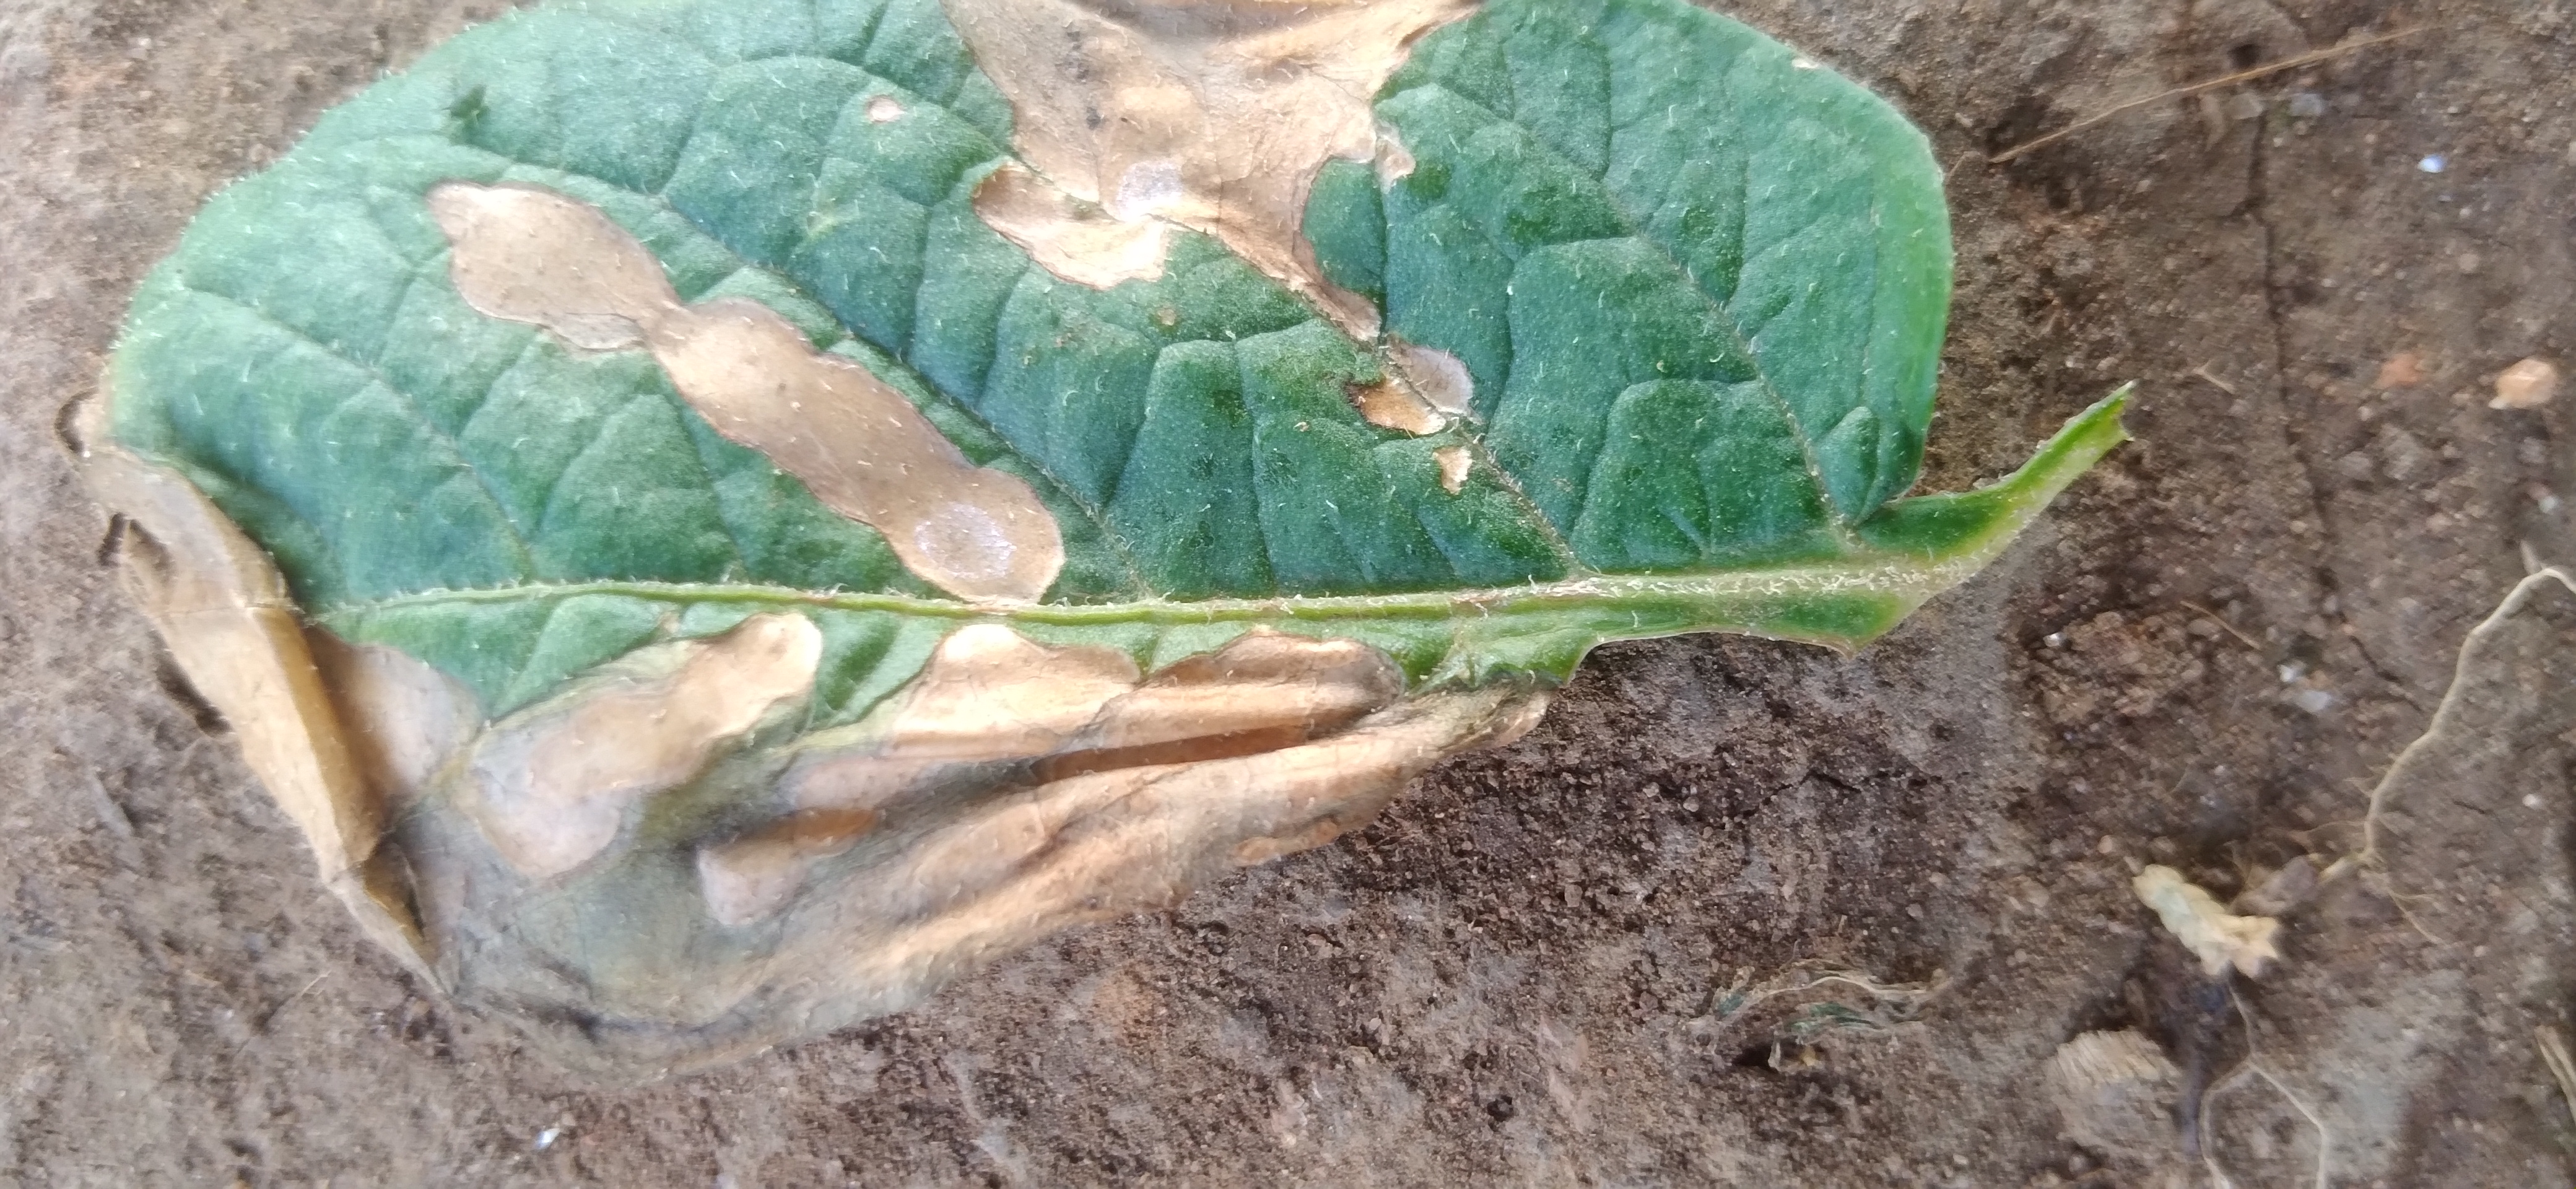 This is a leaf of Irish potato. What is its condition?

early blight
